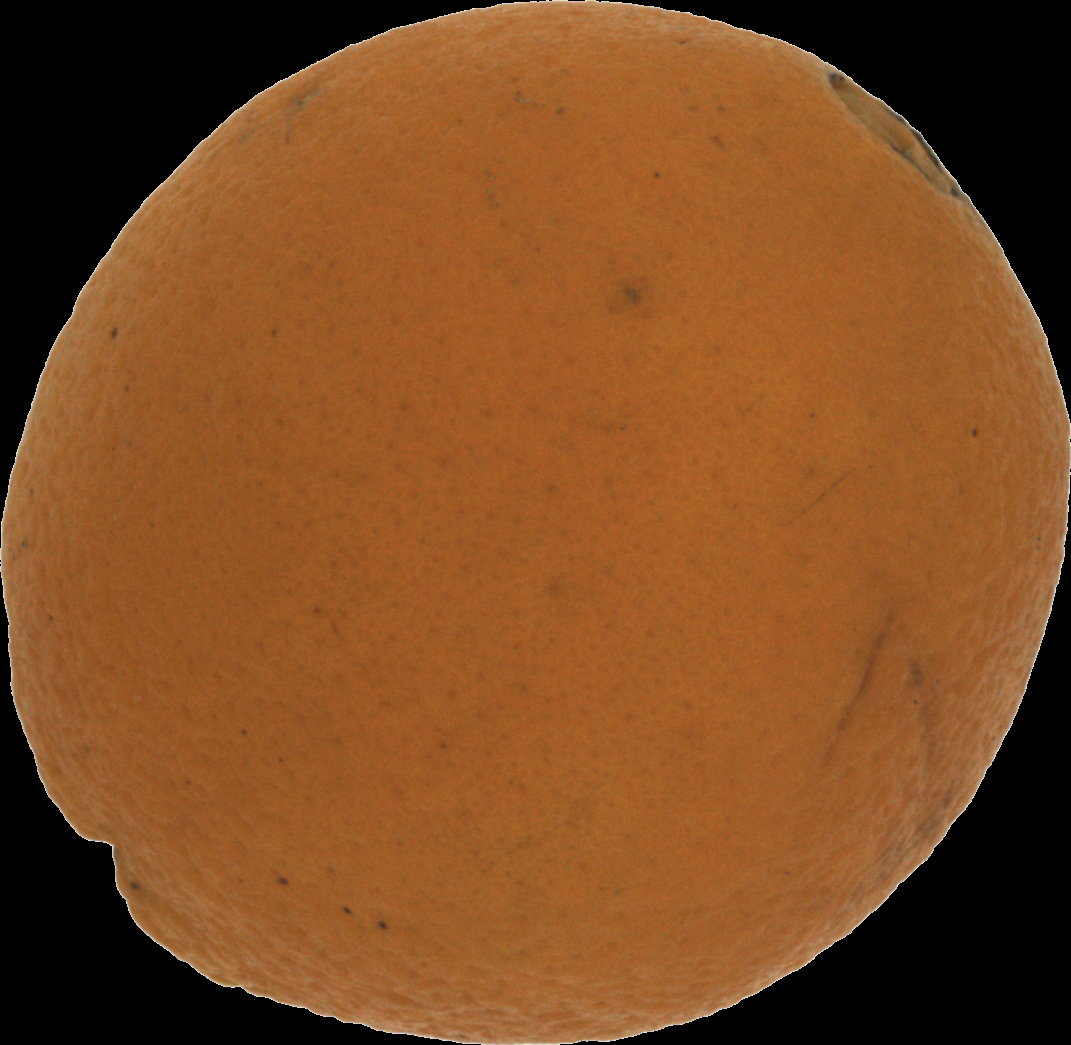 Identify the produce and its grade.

orange, bad
